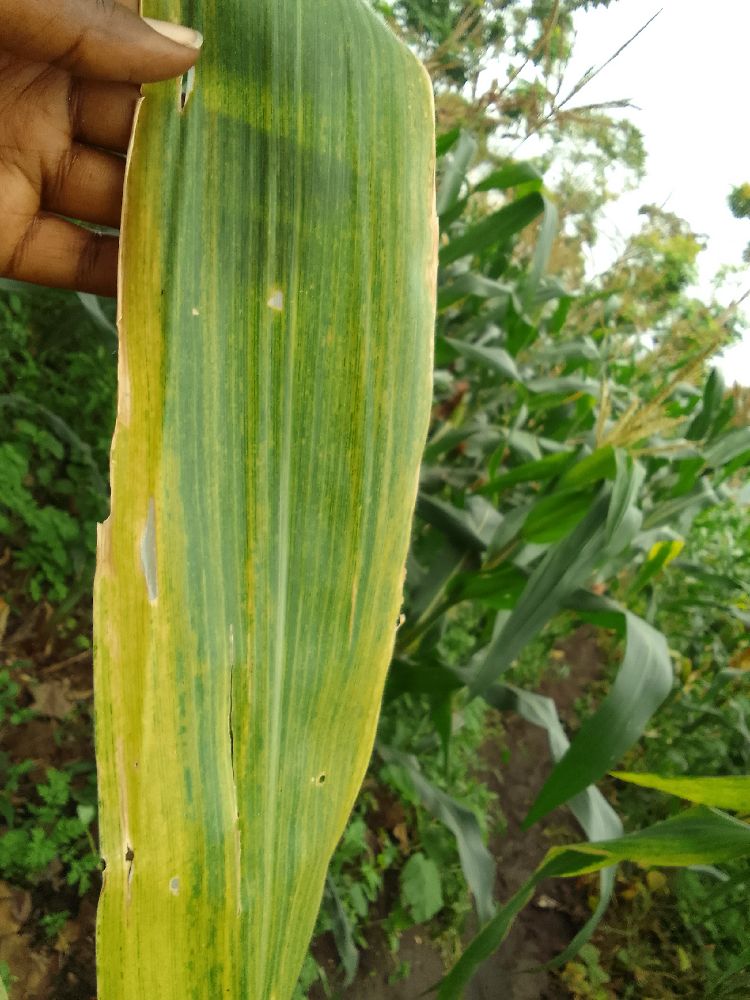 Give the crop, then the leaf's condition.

maize, maize lethal necrosis
